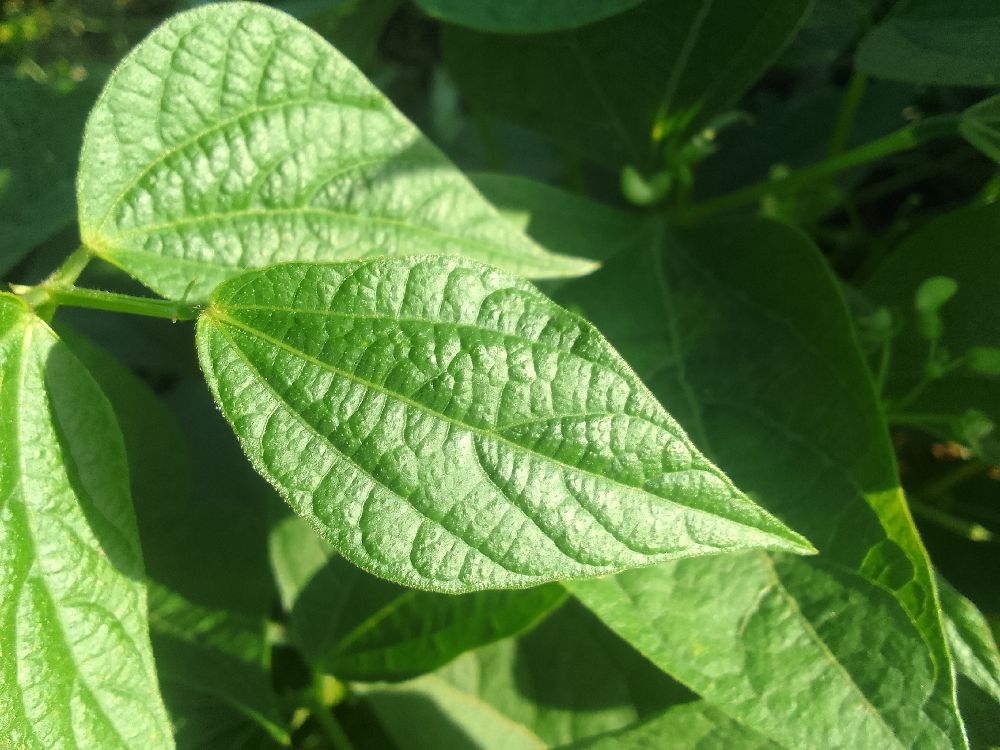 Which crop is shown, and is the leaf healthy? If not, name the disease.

common bean, healthy
